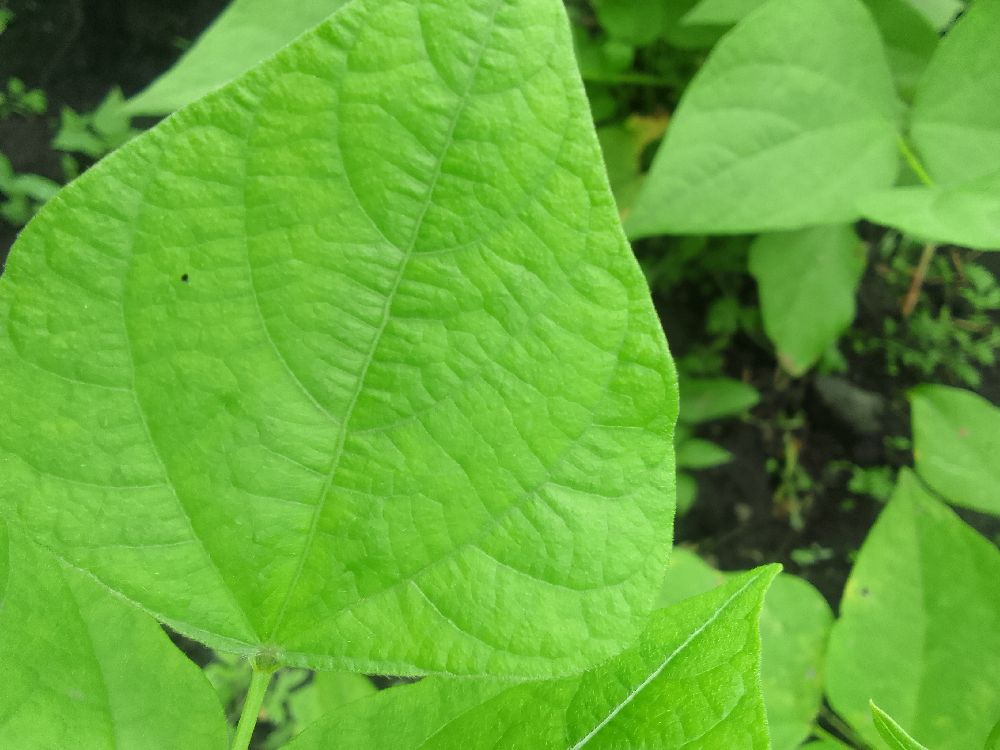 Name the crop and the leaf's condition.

common bean, healthy
